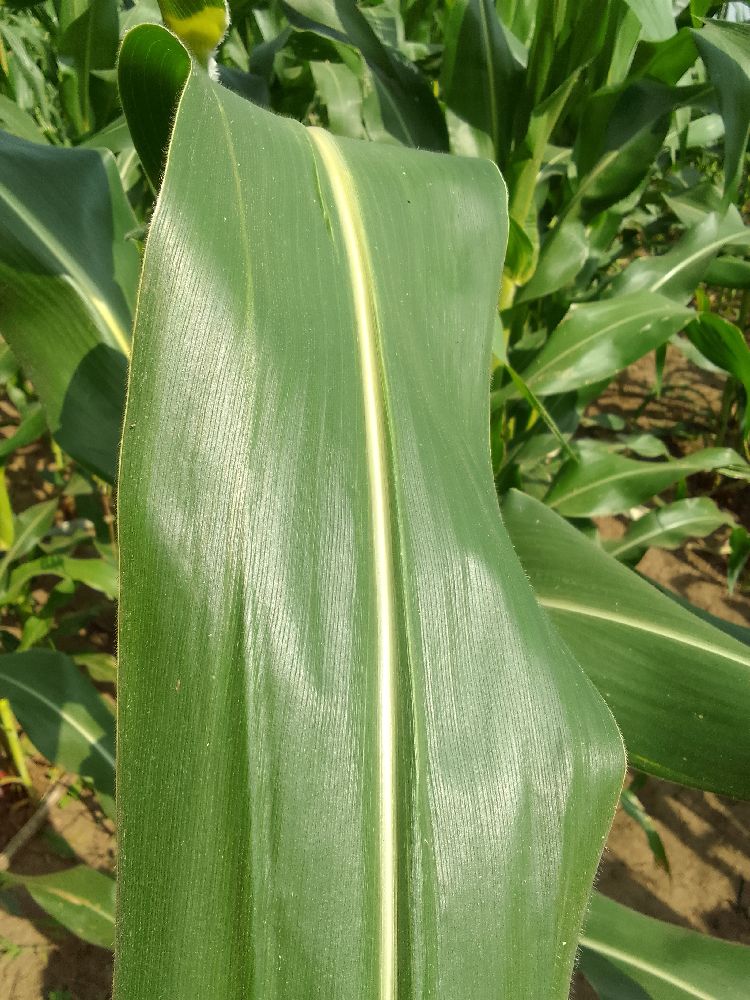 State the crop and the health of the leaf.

maize, healthy
